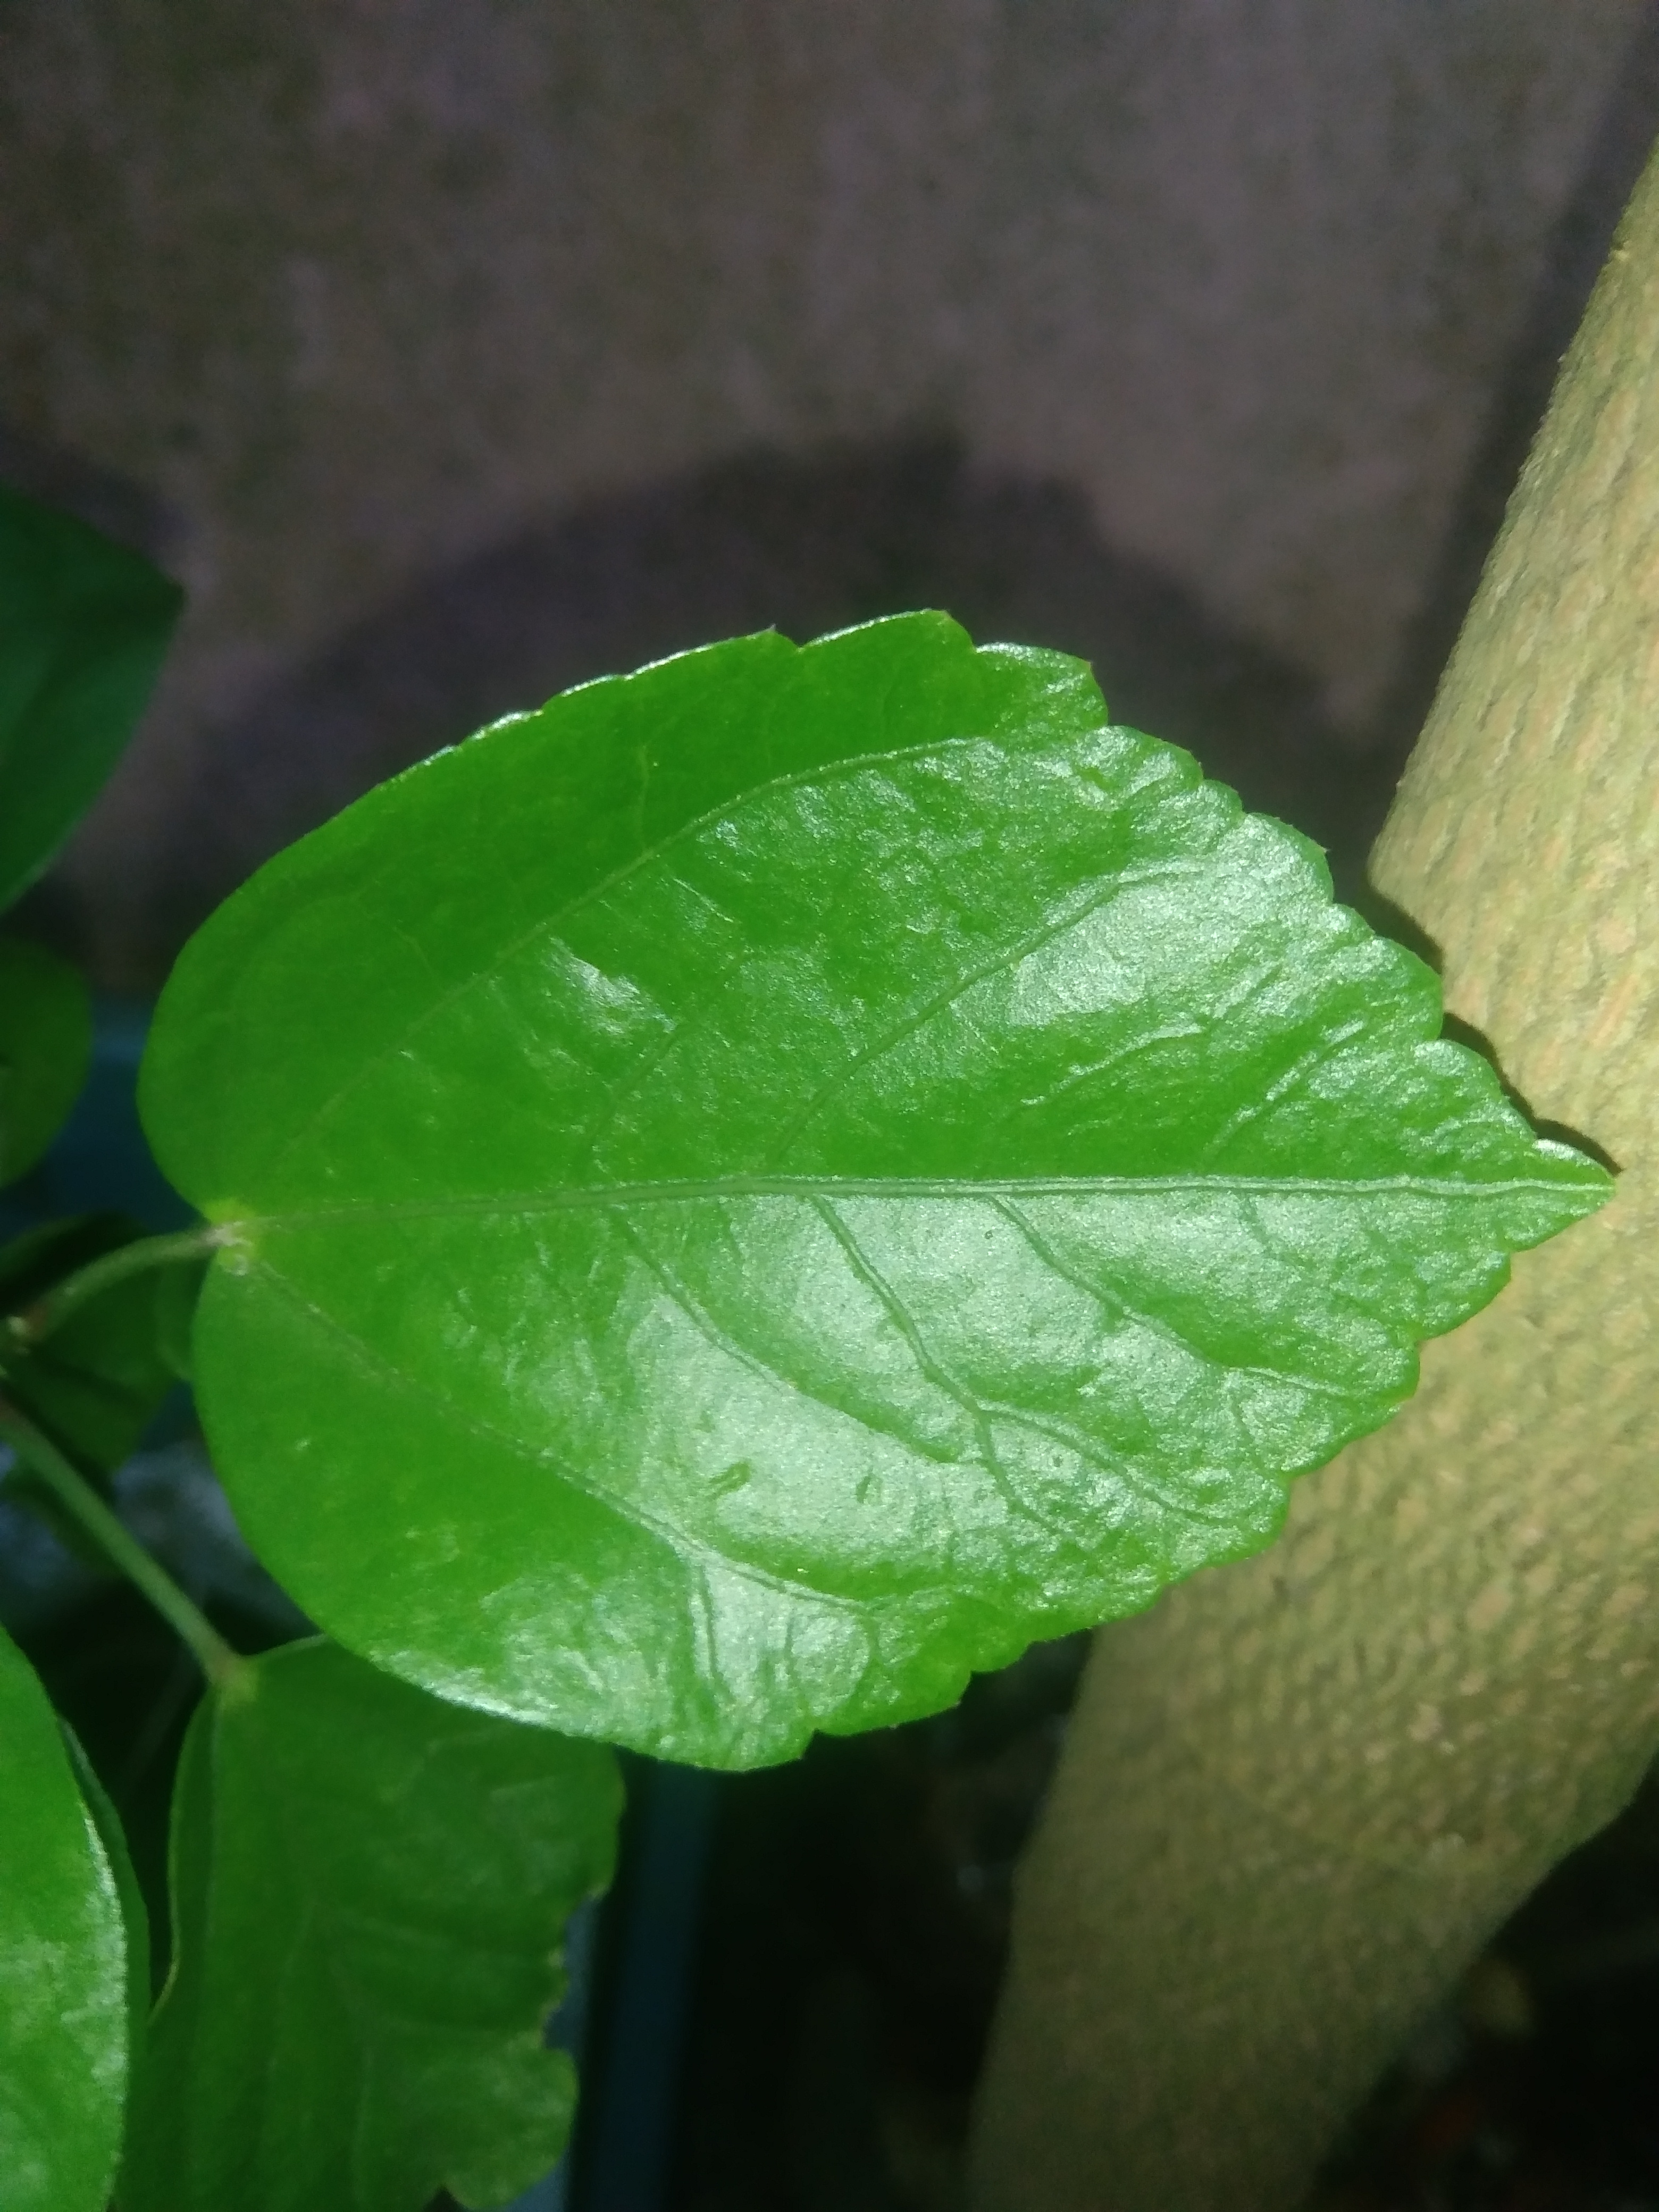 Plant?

hibiscus
